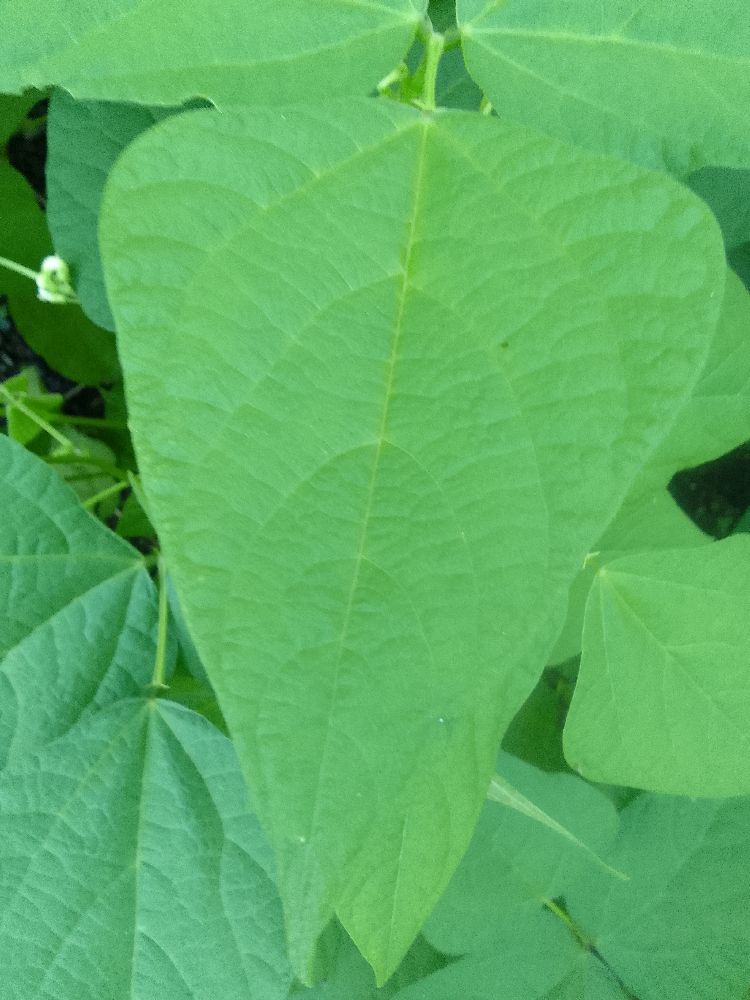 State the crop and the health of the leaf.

common bean, healthy
